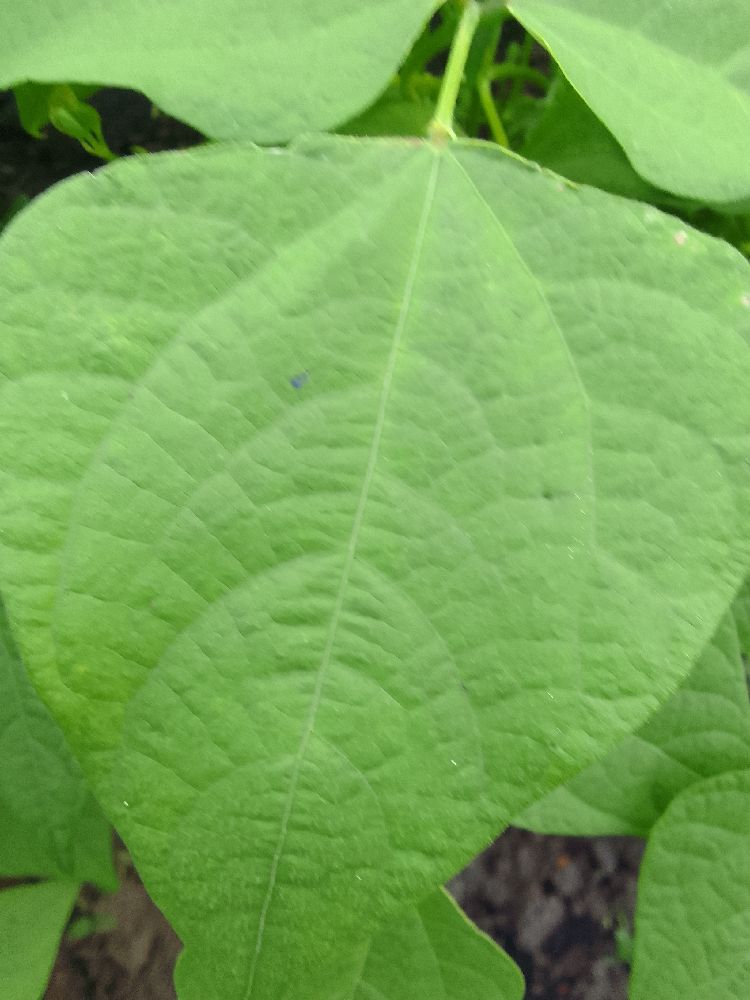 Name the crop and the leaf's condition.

common bean, healthy
